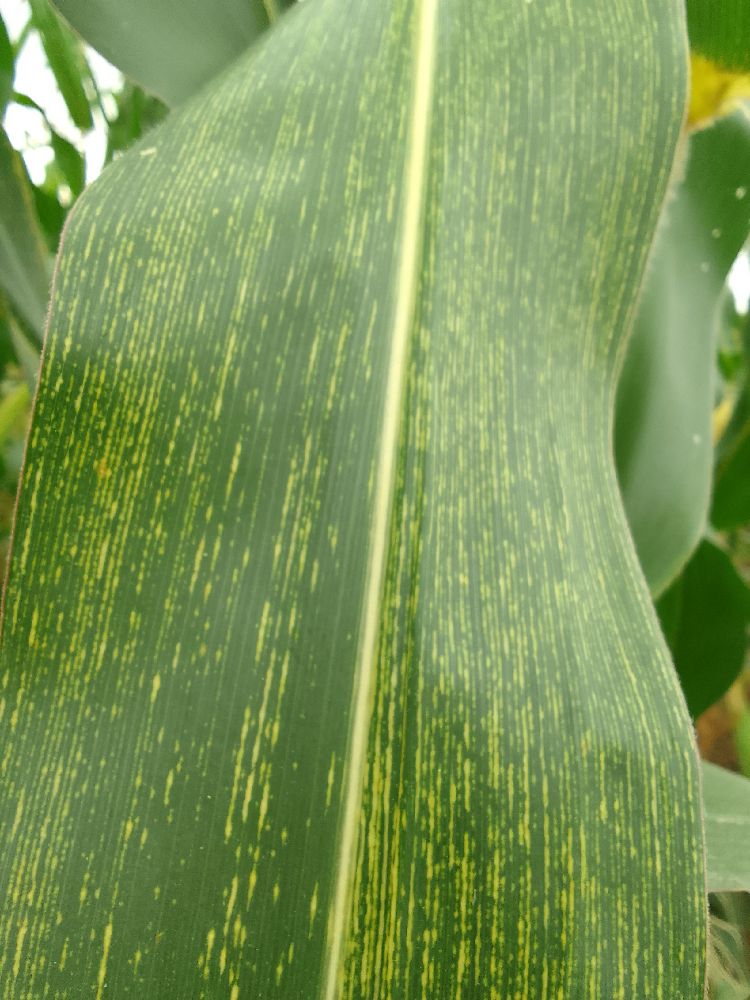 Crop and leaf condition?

maize, maize streak virus
